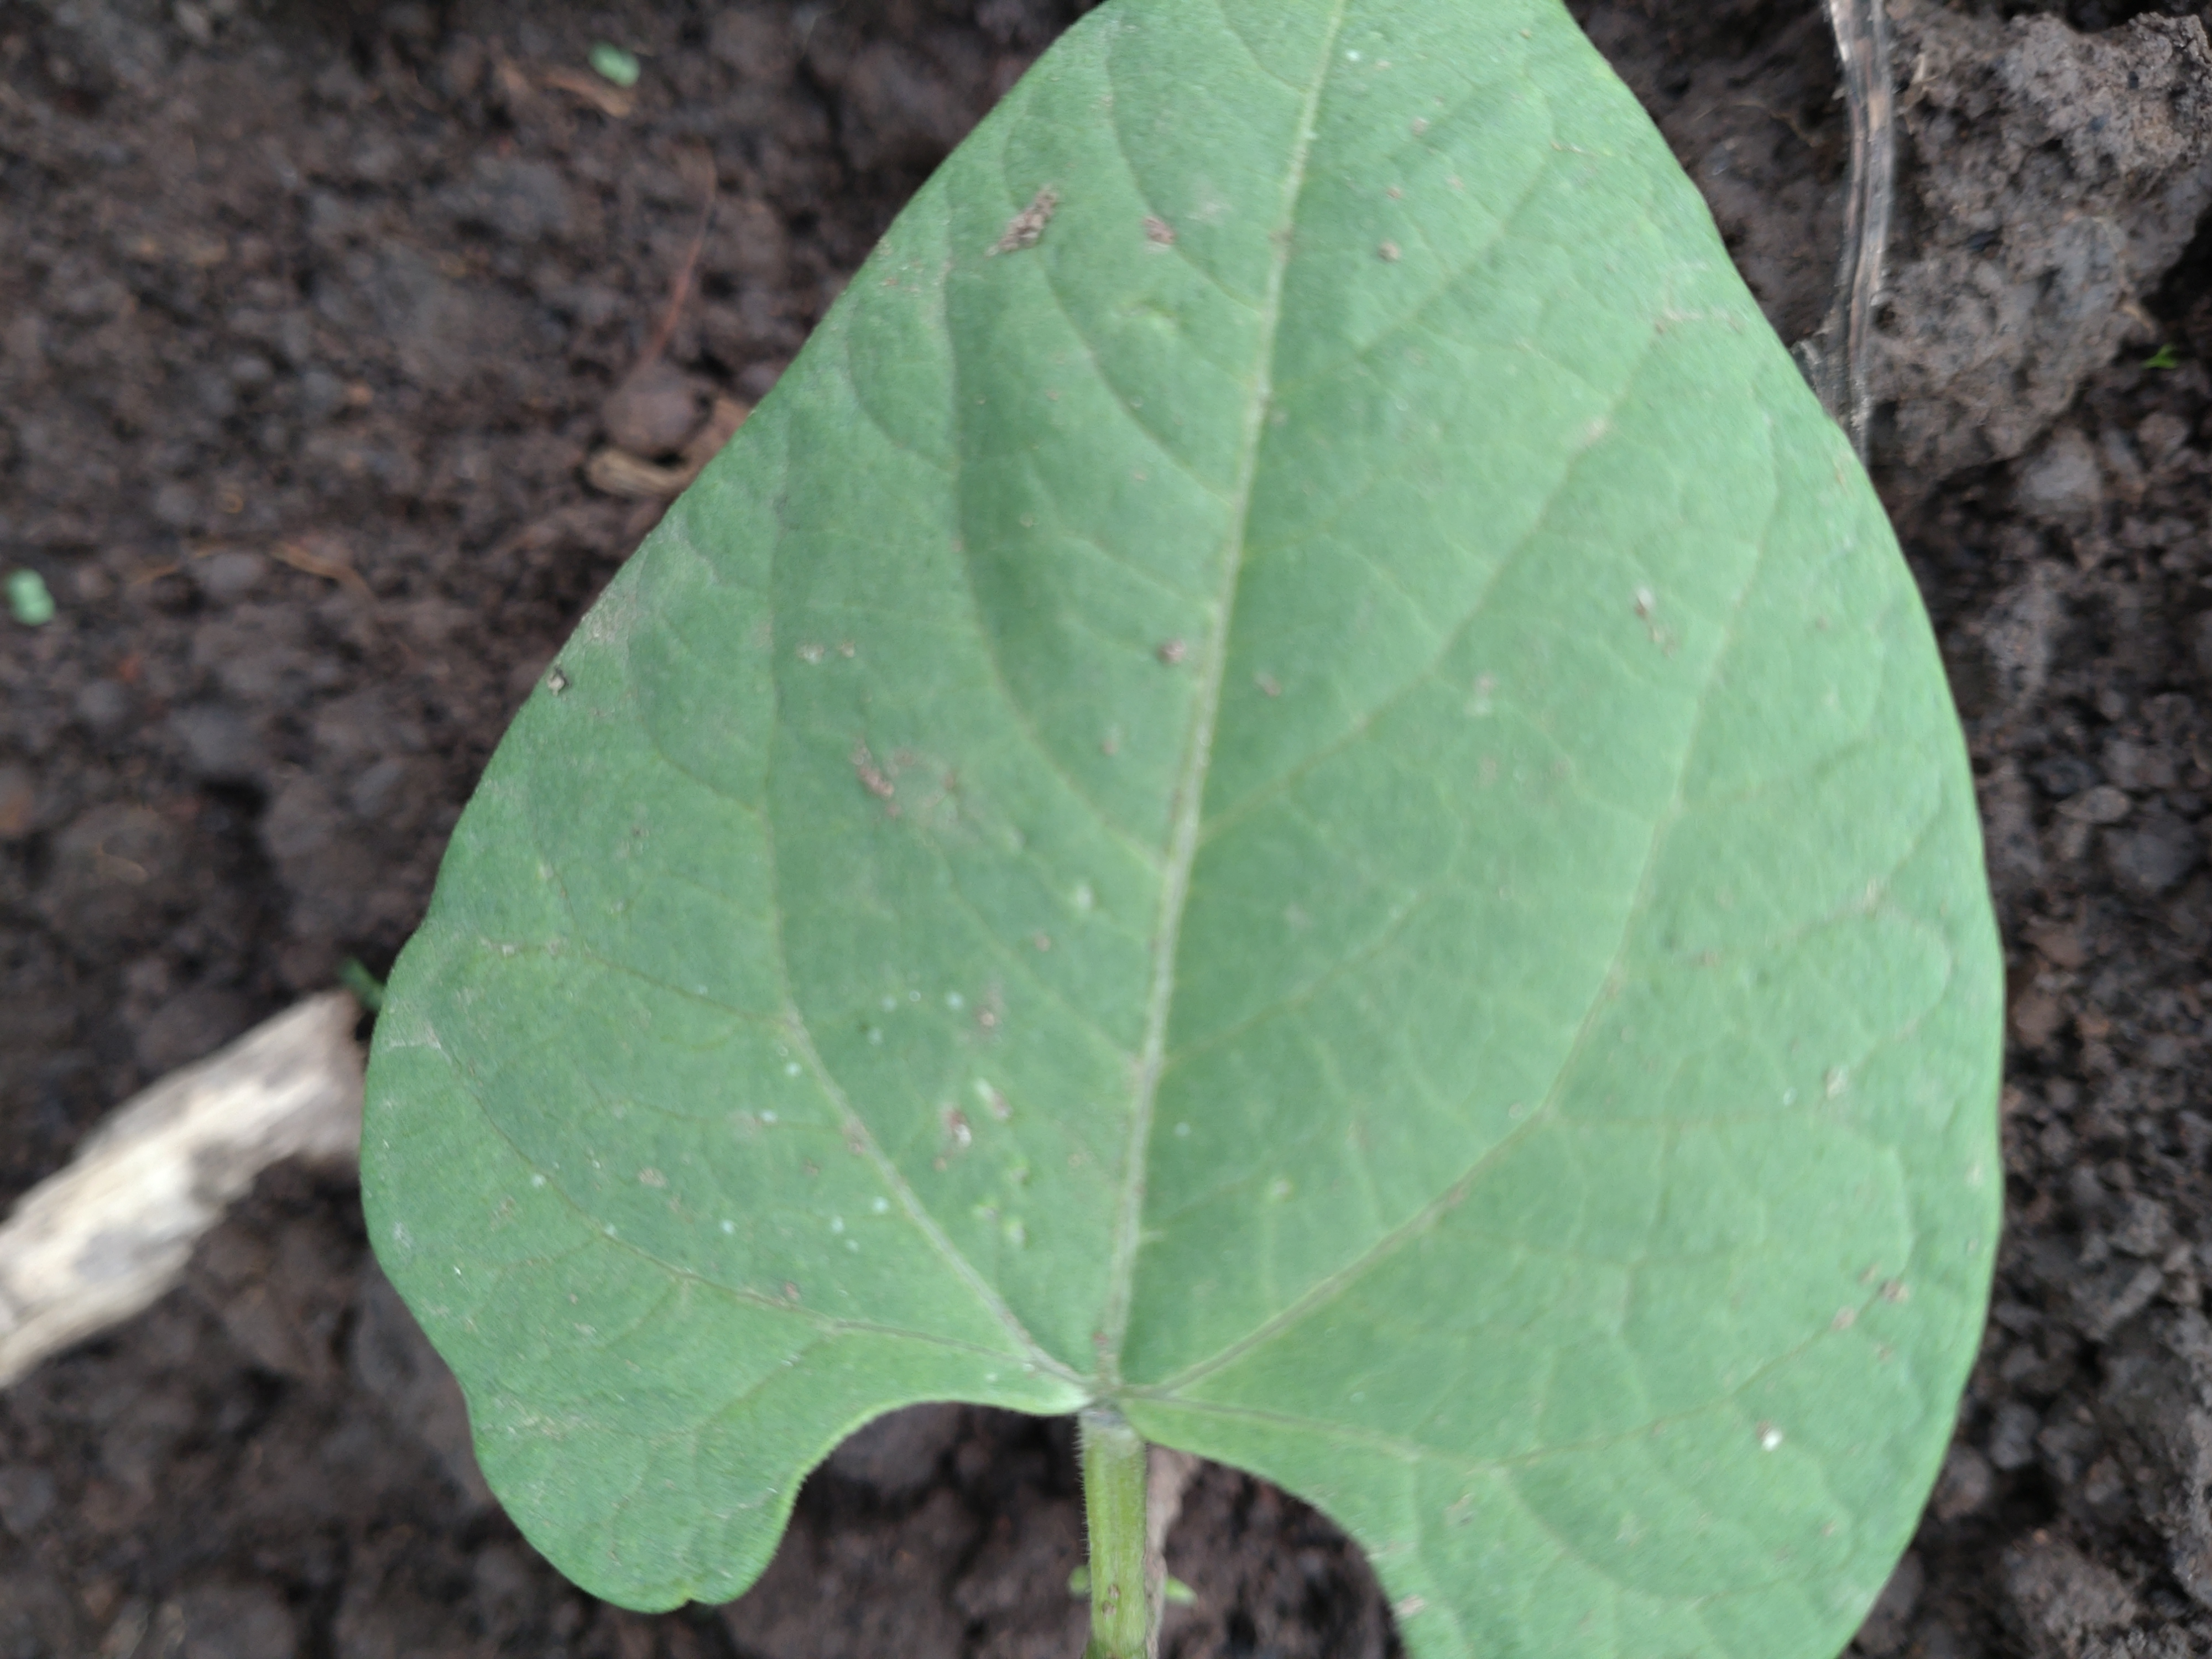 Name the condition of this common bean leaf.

healthy
